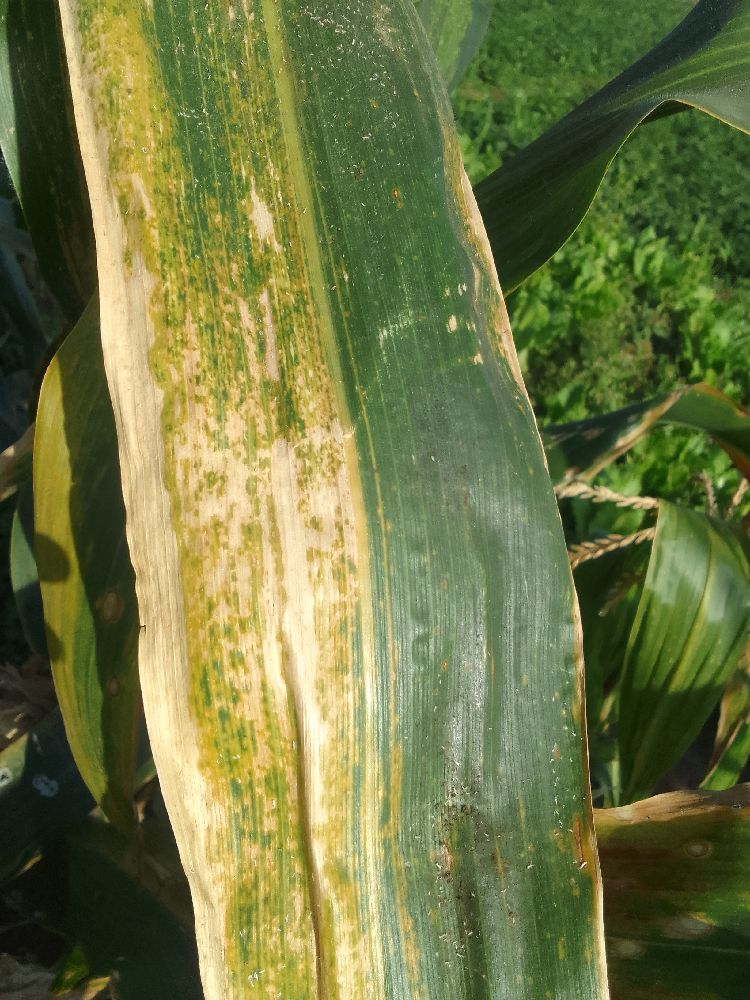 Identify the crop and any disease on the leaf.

maize, maize lethal necrosis
